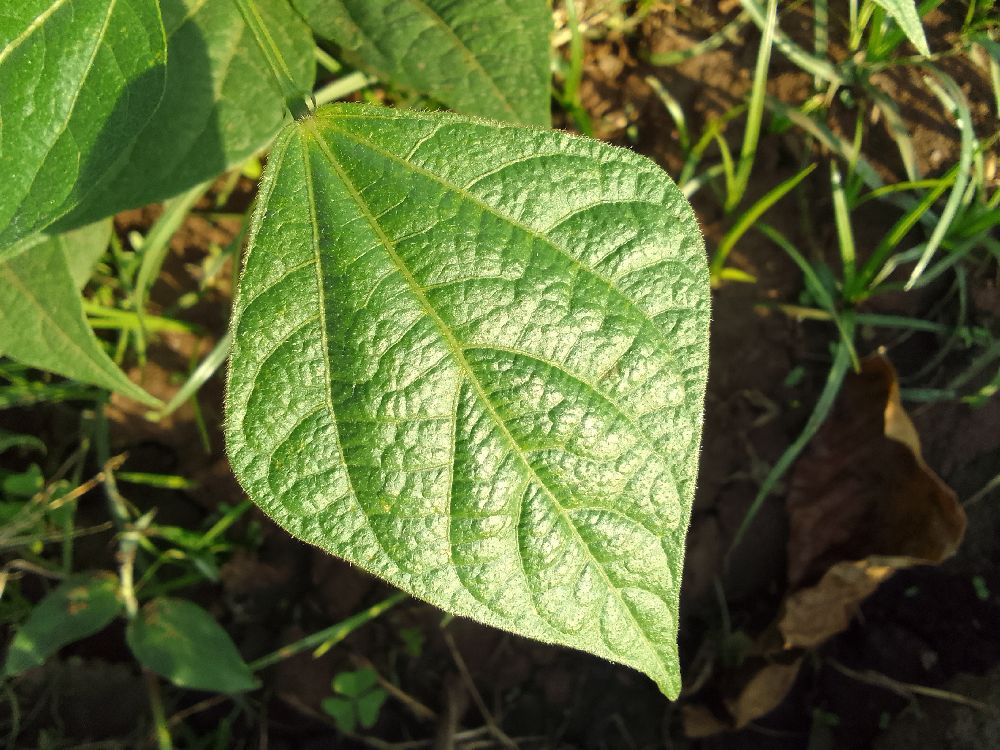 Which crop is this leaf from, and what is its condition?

common bean, healthy
